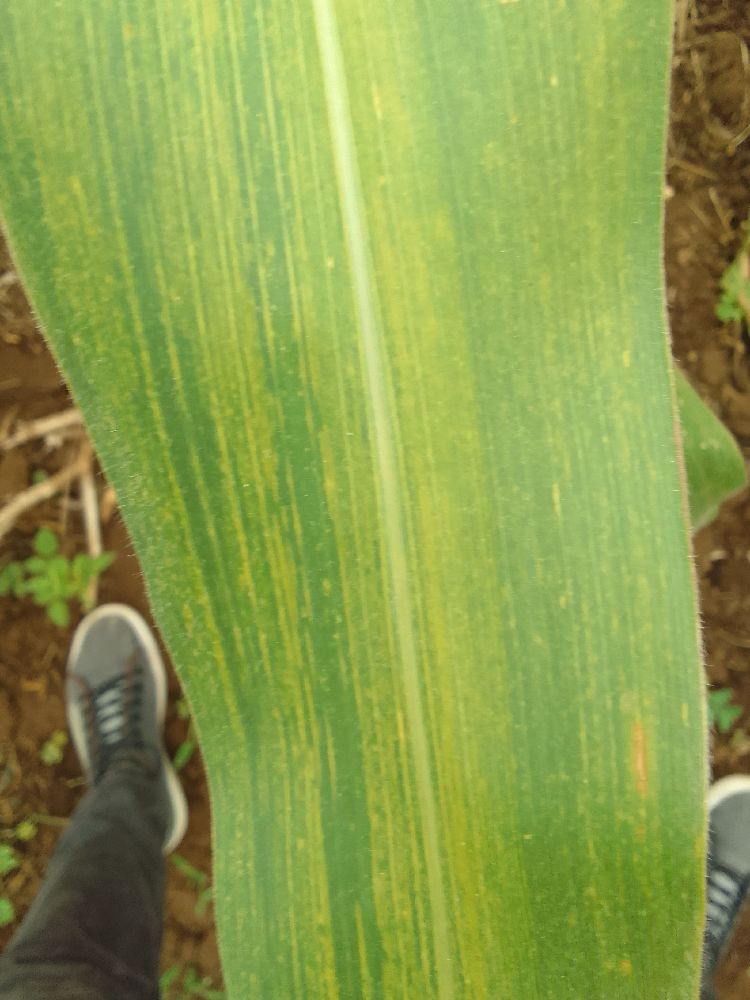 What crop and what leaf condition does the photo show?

maize, maize lethal necrosis
